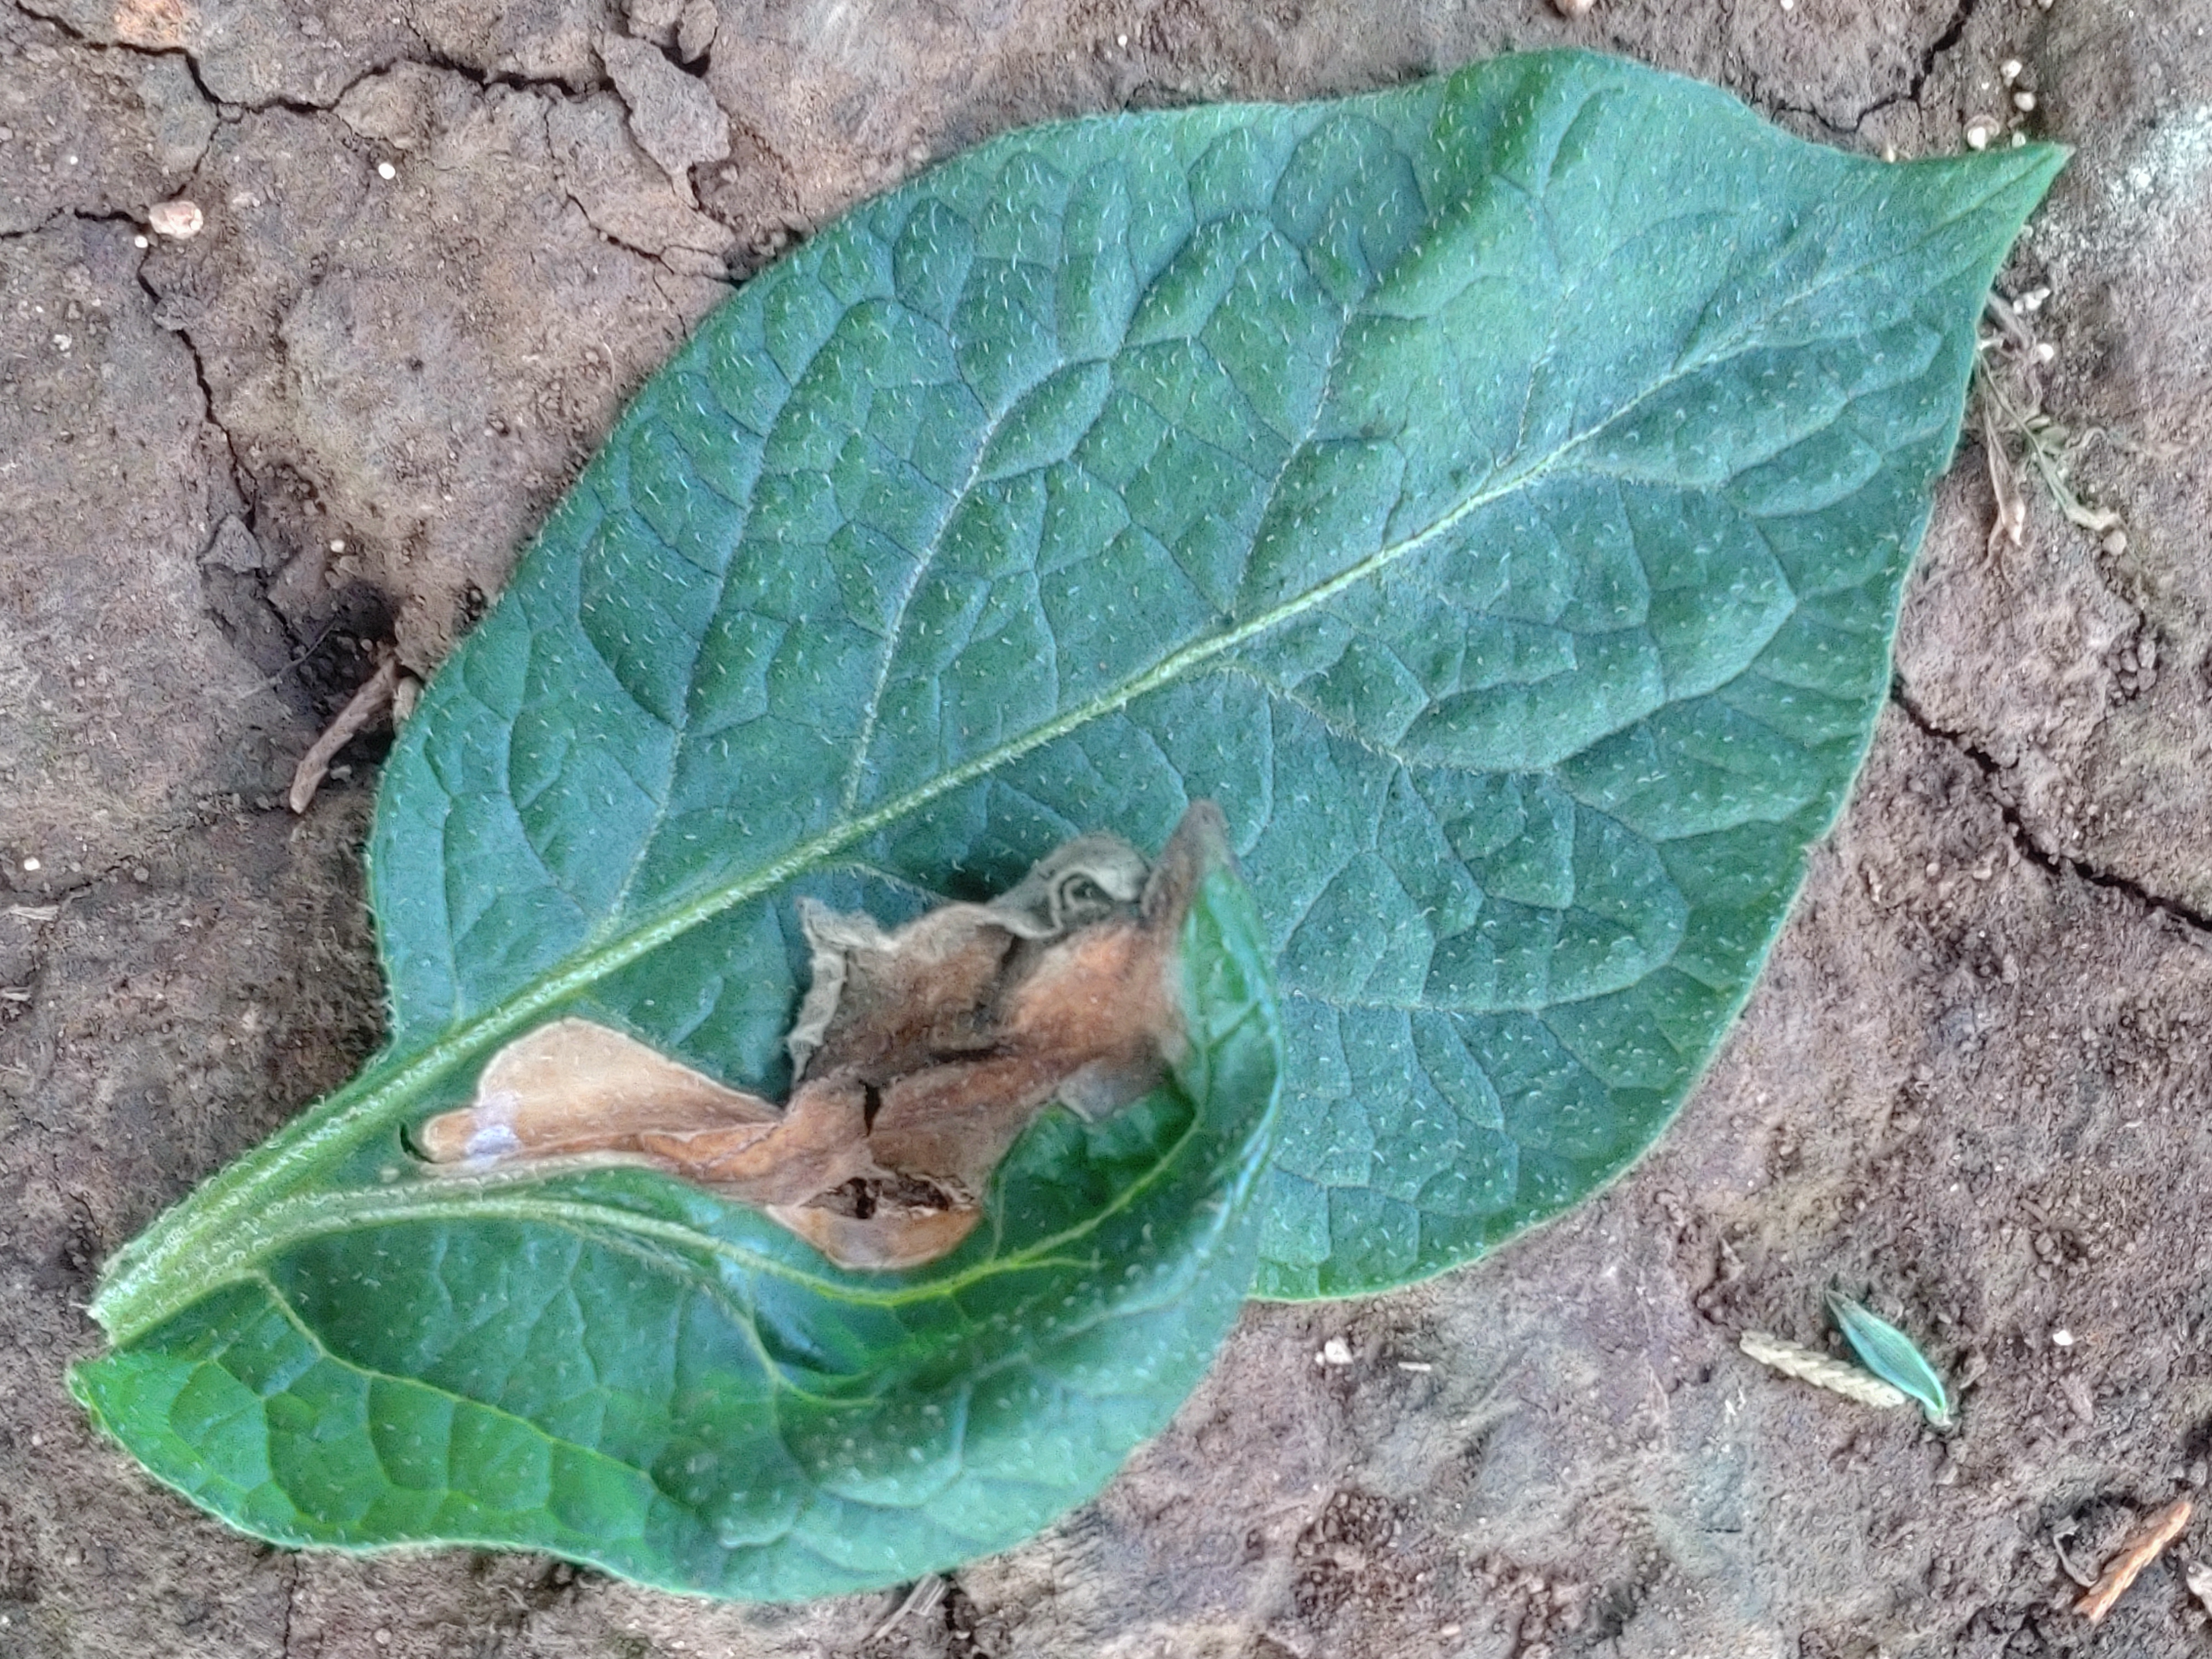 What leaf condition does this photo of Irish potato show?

early blight
